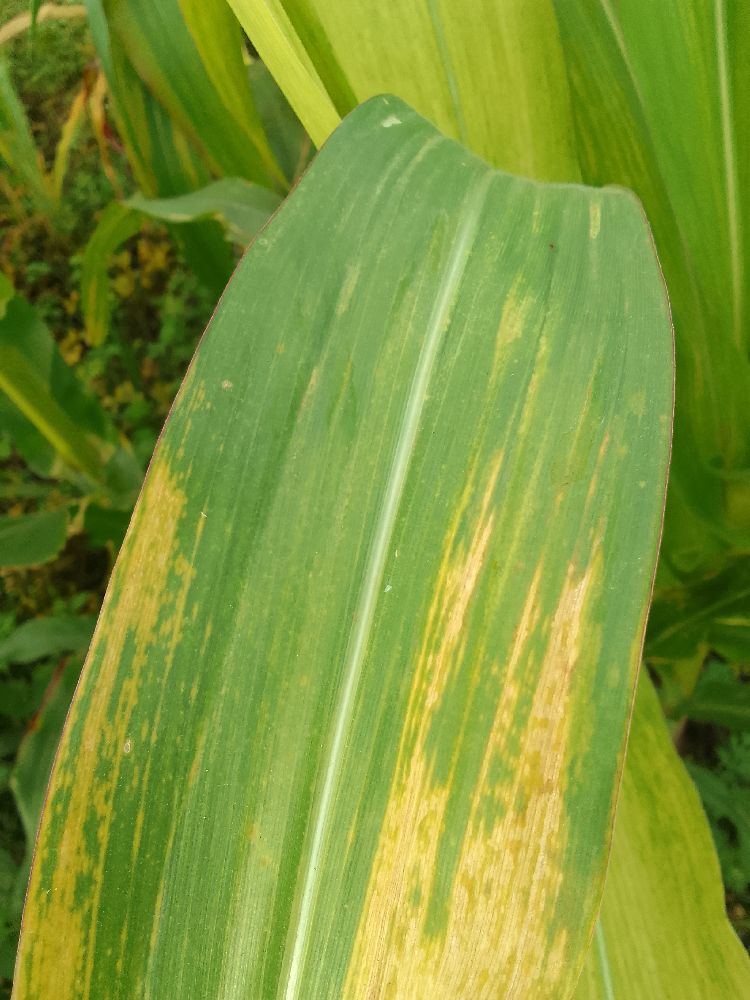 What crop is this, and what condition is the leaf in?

maize, maize lethal necrosis
